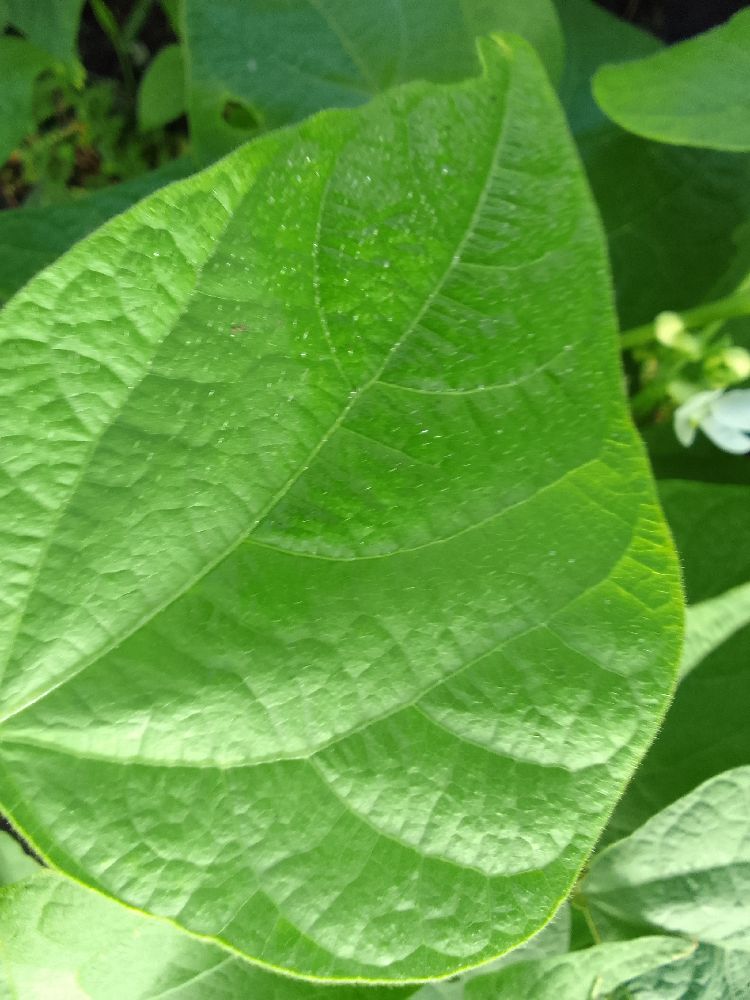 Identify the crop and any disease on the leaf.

common bean, healthy
